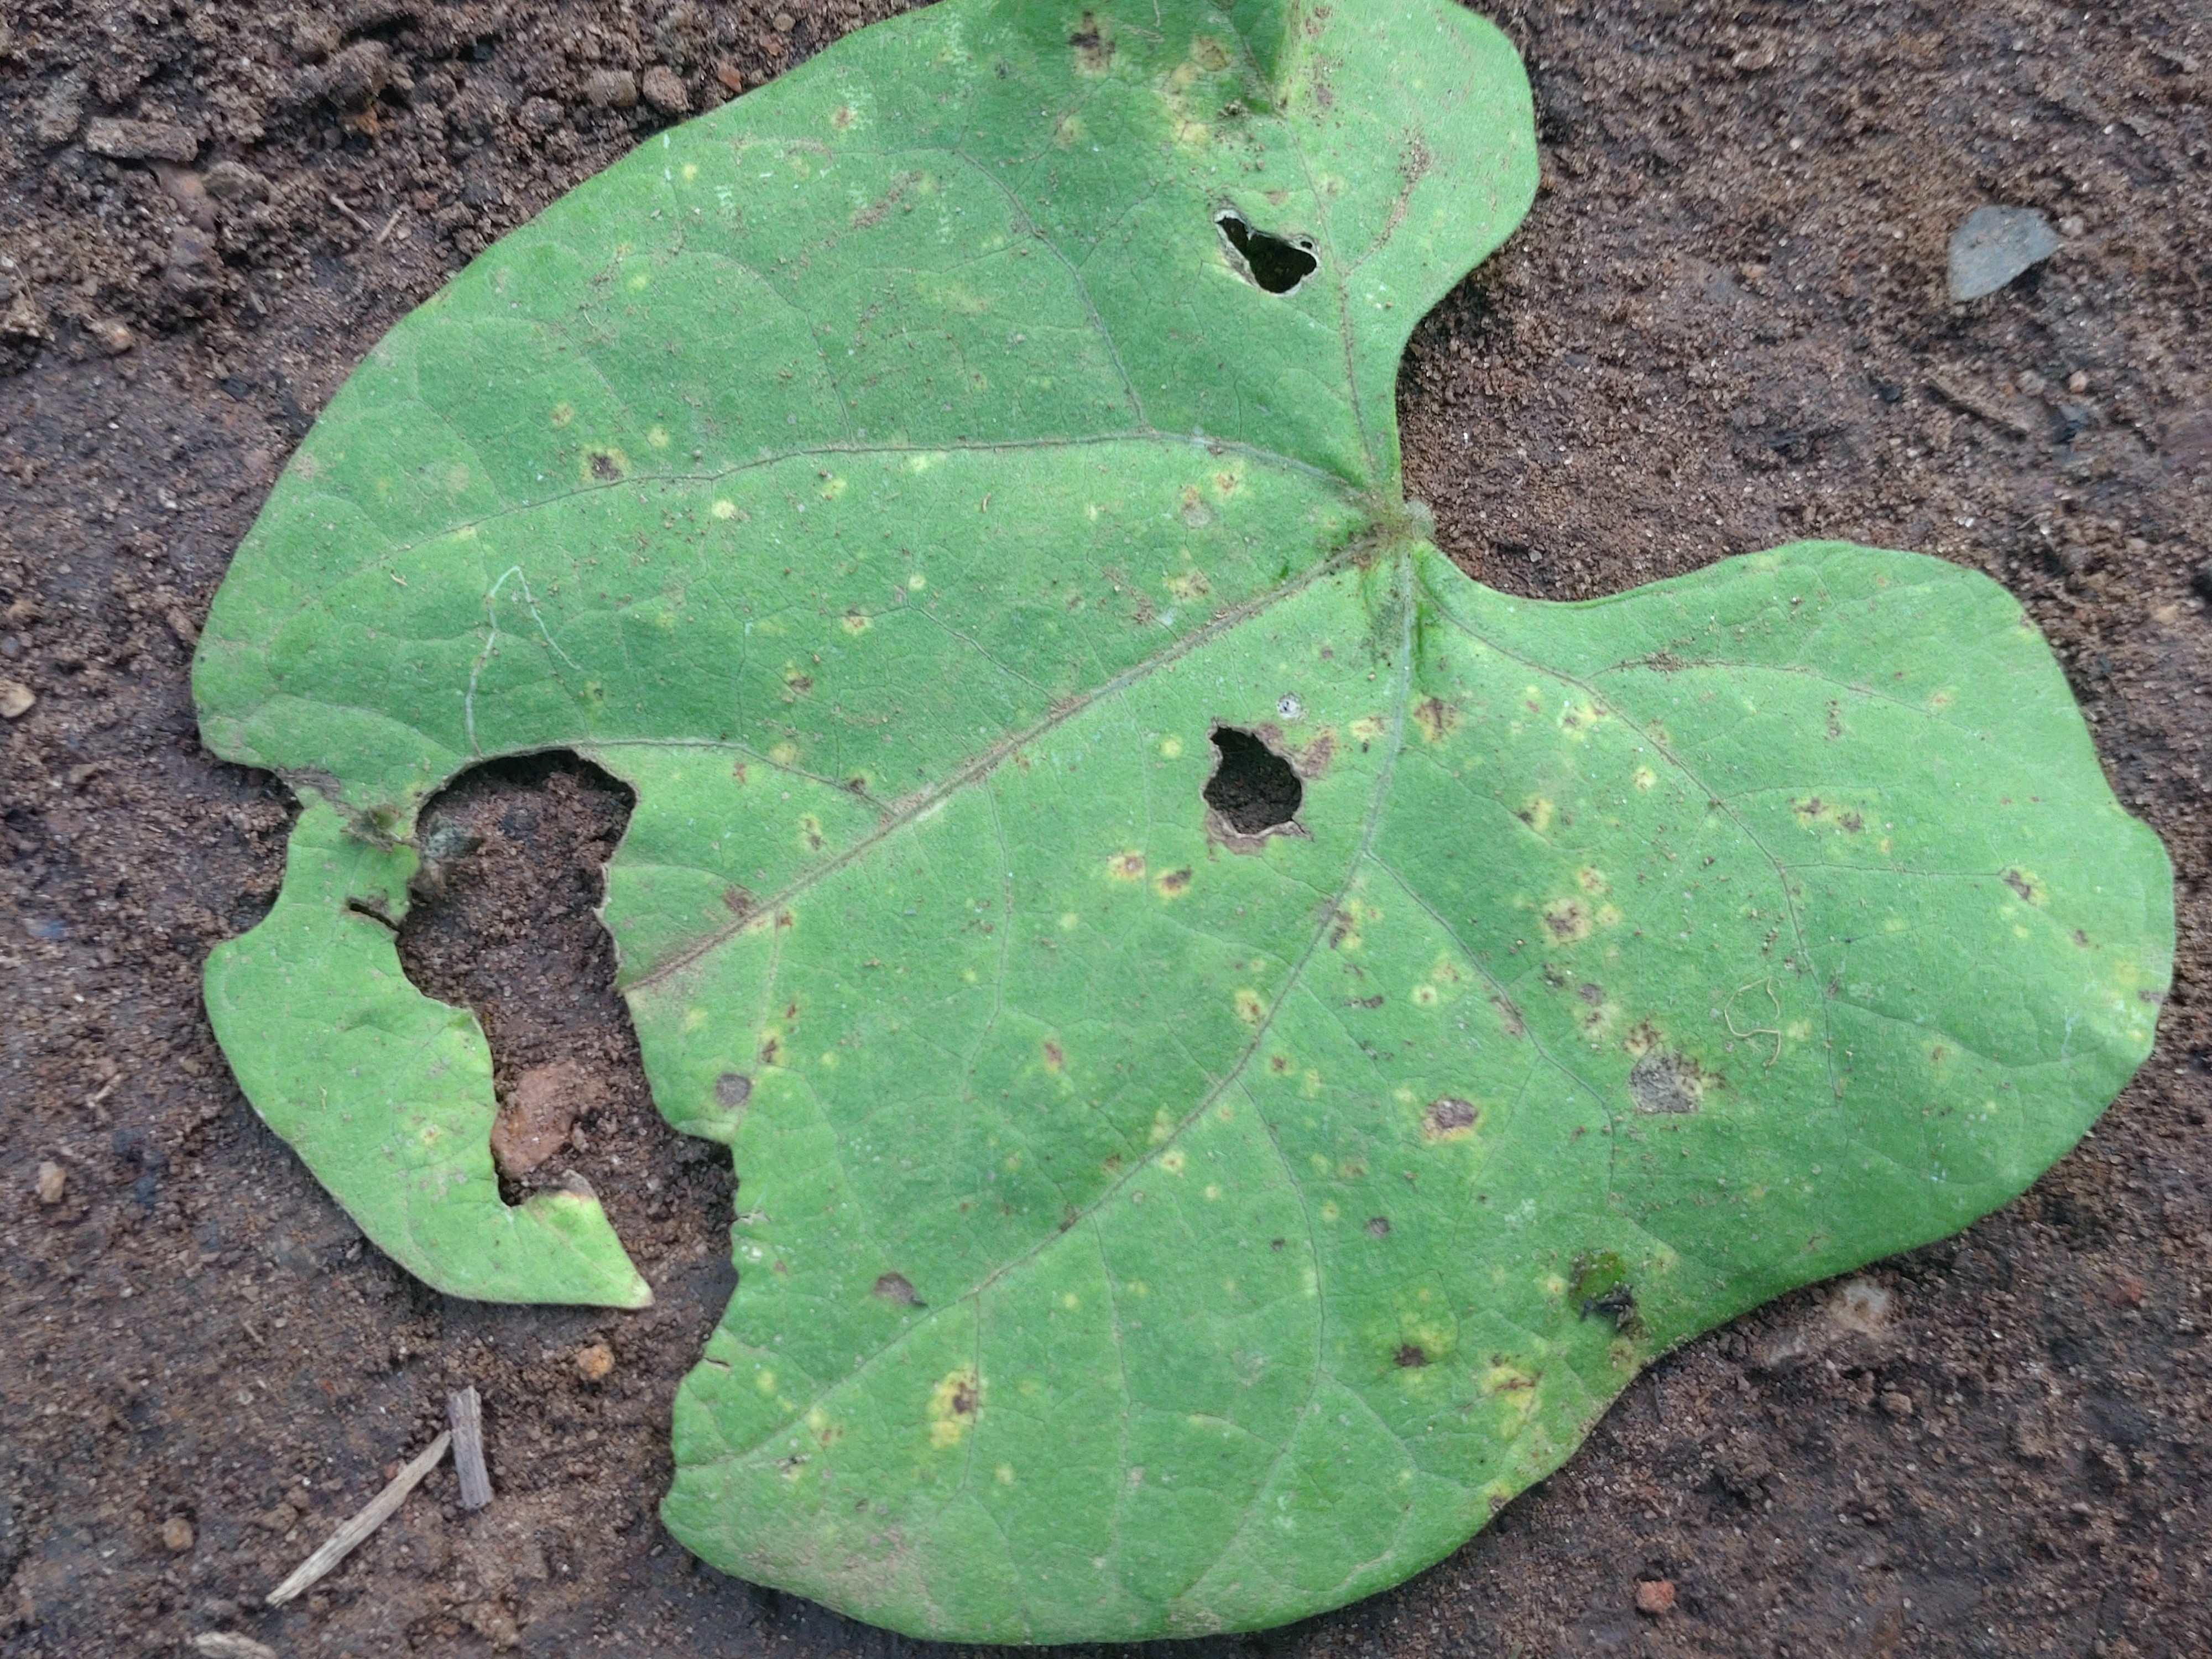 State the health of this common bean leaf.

anthracnose
